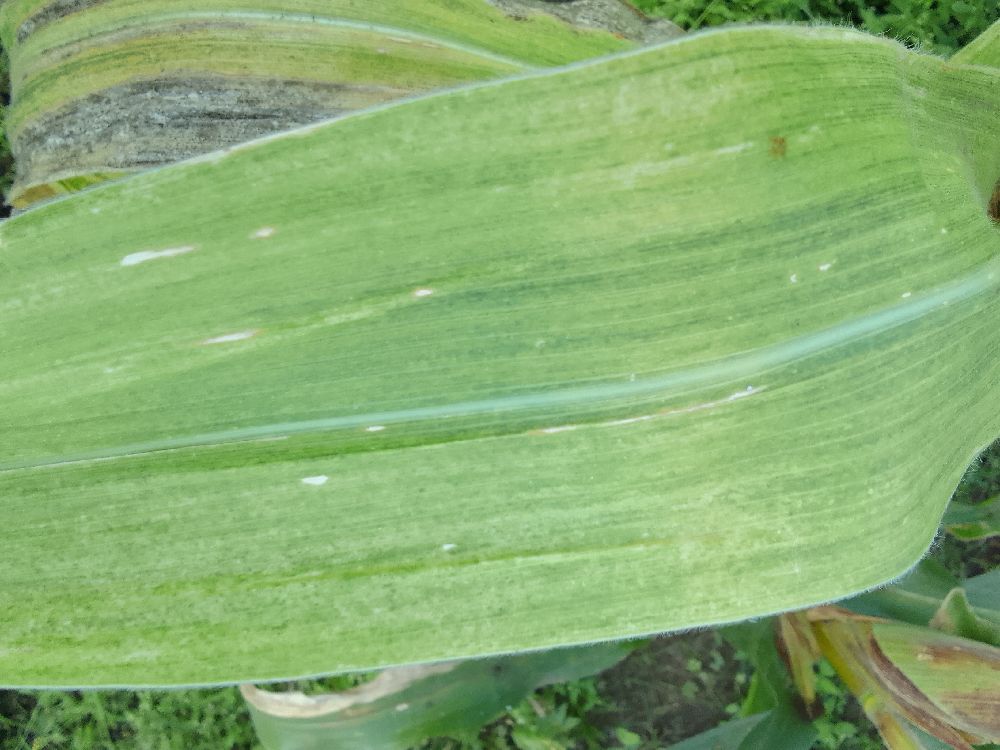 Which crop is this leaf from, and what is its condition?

maize, maize lethal necrosis
